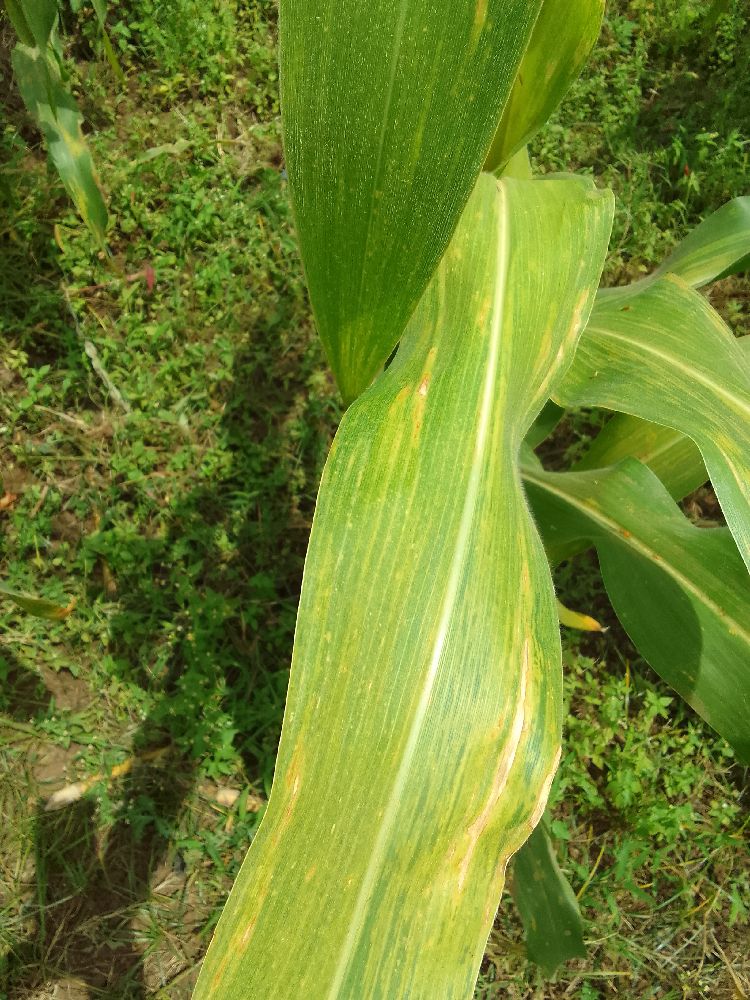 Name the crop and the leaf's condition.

maize, maize lethal necrosis
